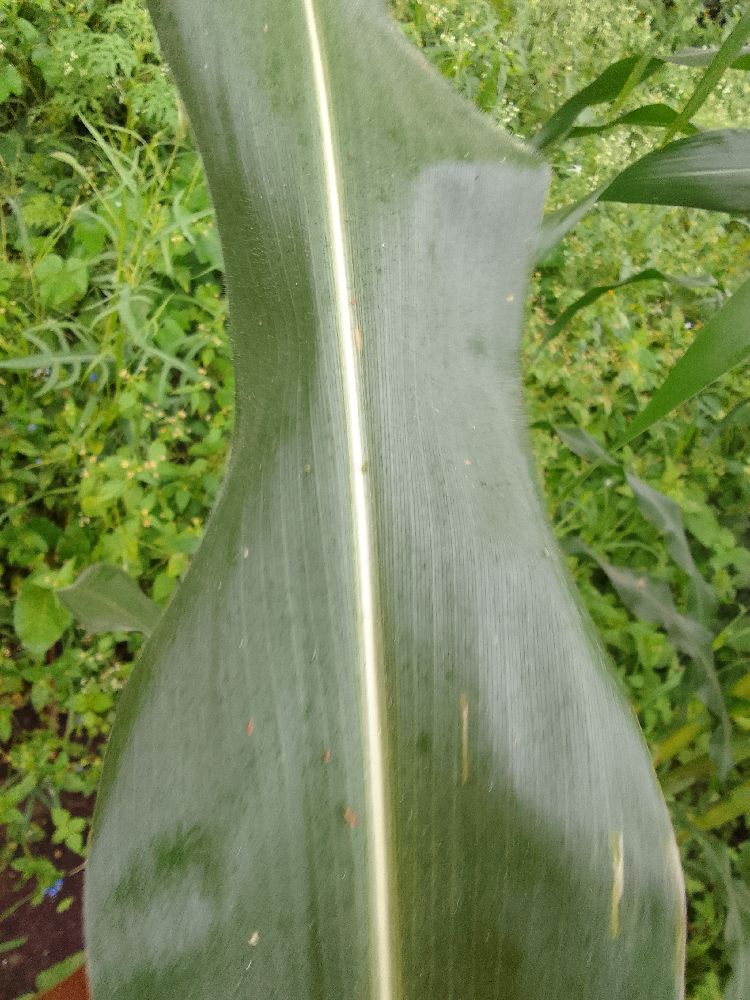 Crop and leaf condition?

maize, healthy
